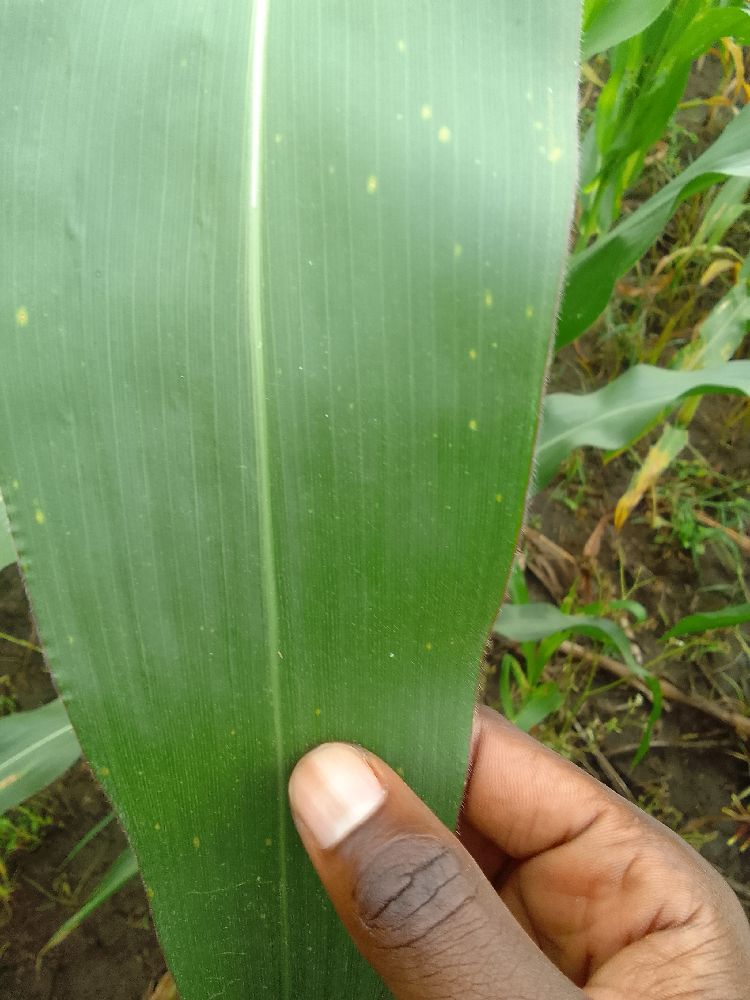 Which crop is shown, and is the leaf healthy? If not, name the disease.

maize, healthy
